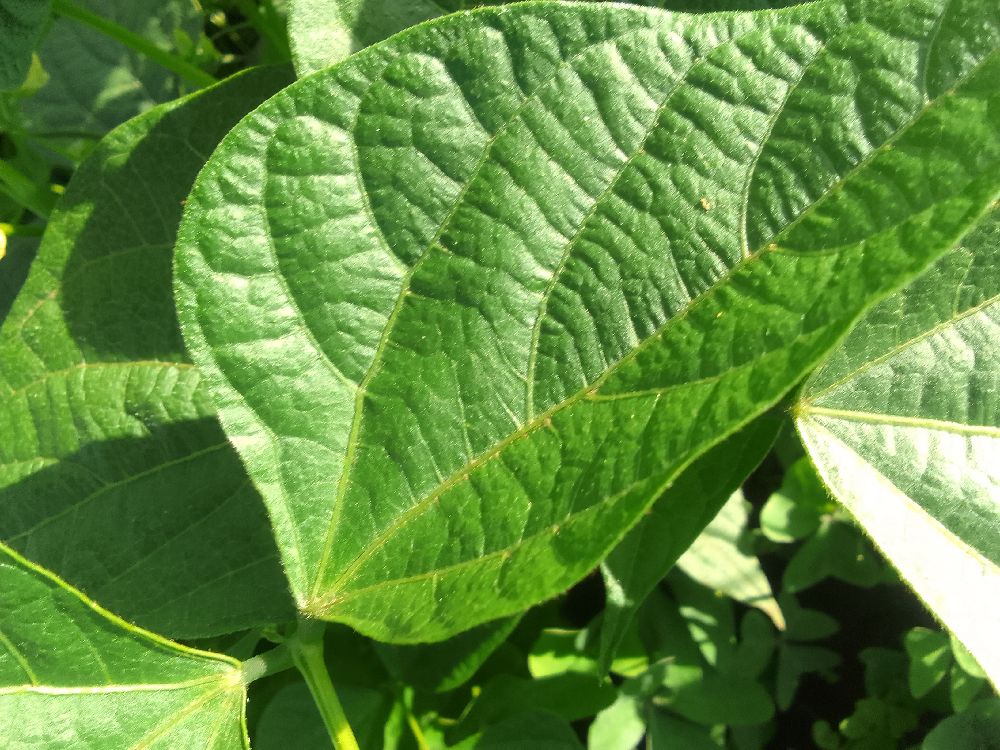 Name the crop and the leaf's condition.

common bean, healthy
